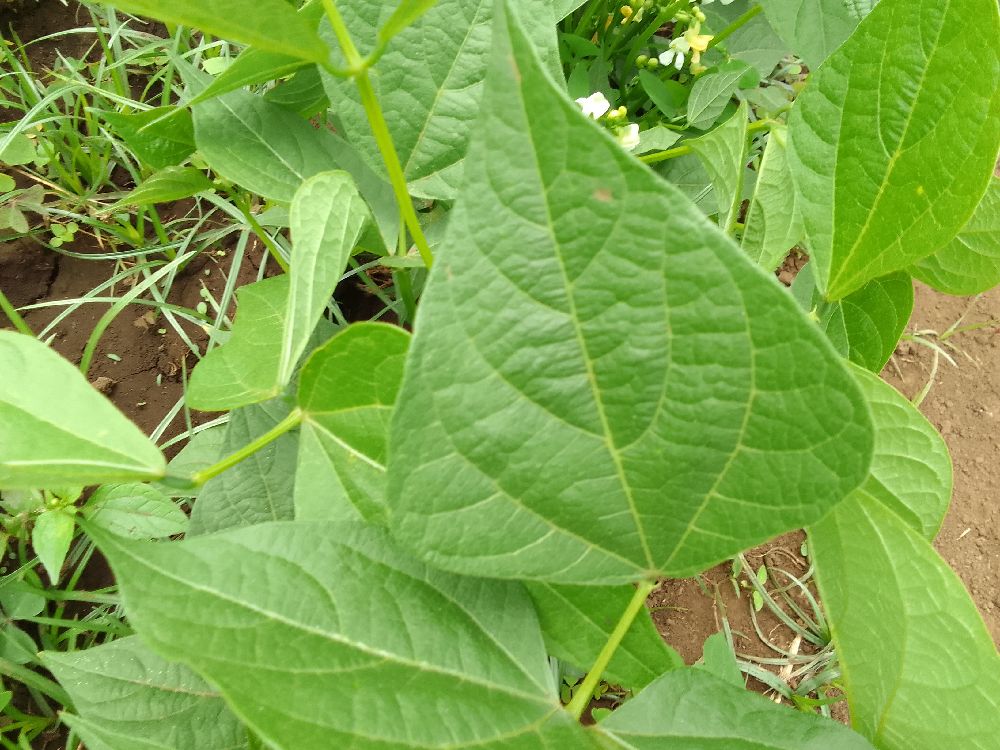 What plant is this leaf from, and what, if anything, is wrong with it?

common bean, healthy
